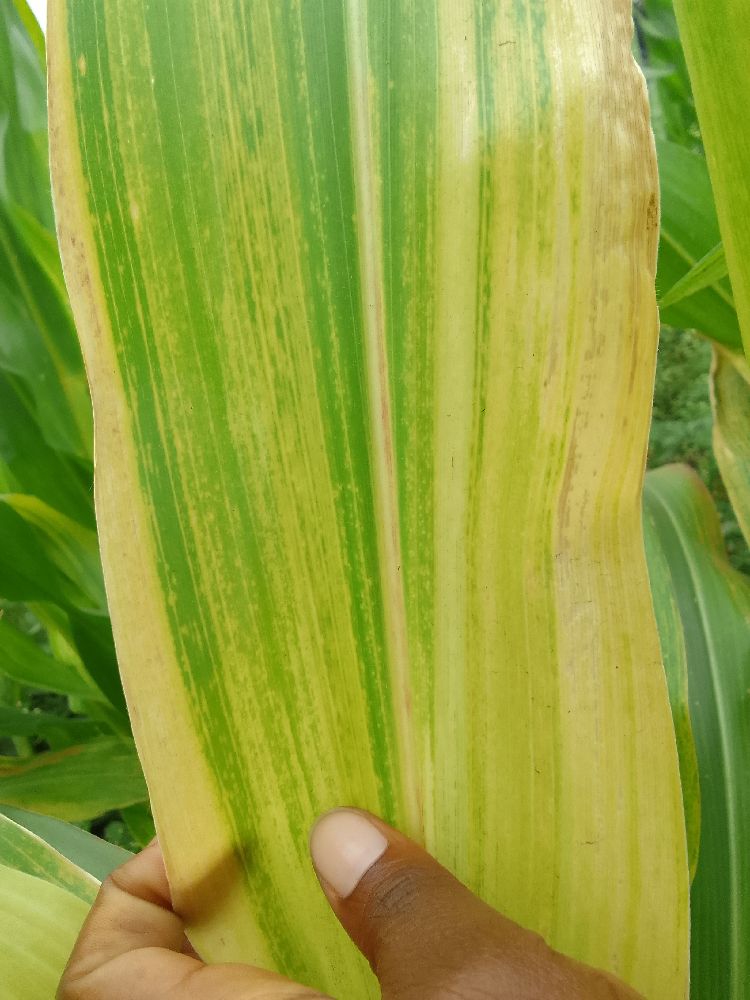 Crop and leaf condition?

maize, maize lethal necrosis
